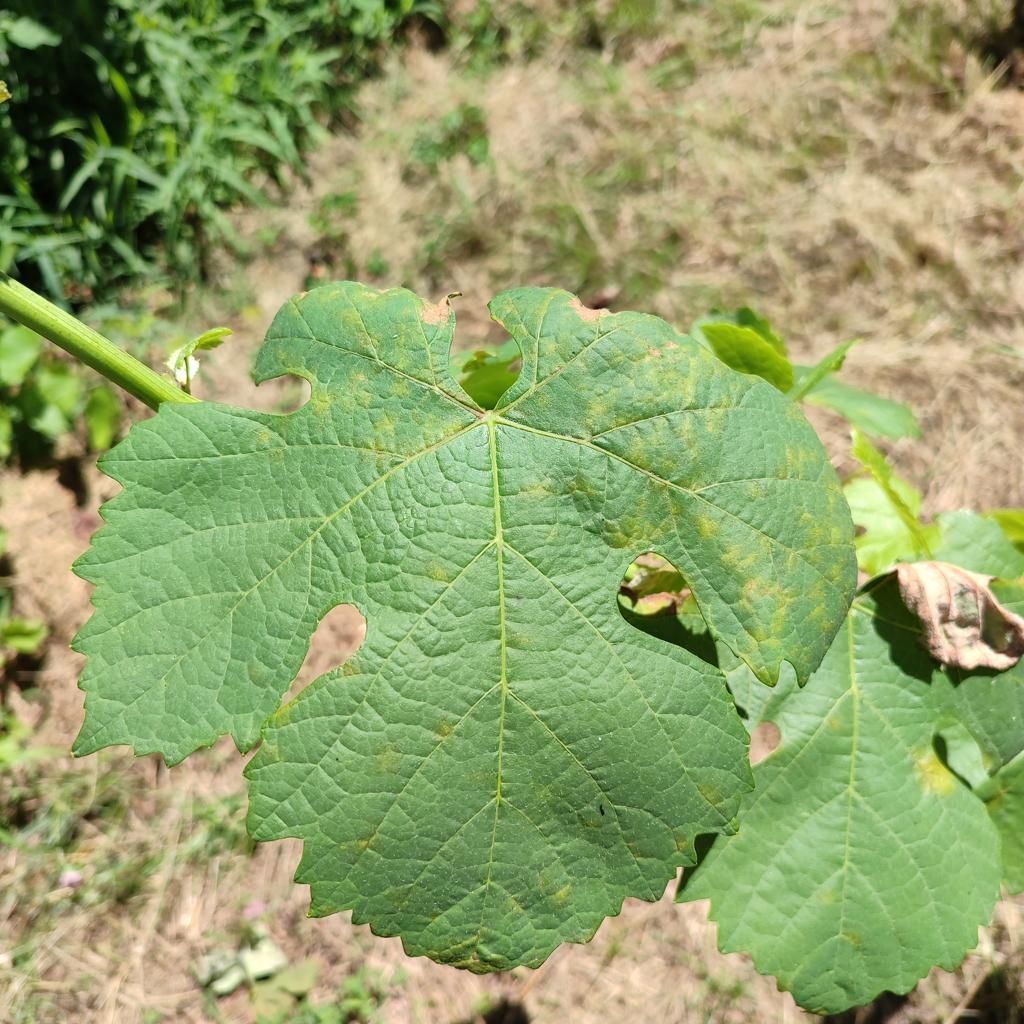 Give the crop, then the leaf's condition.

grapevine, downy mildew
